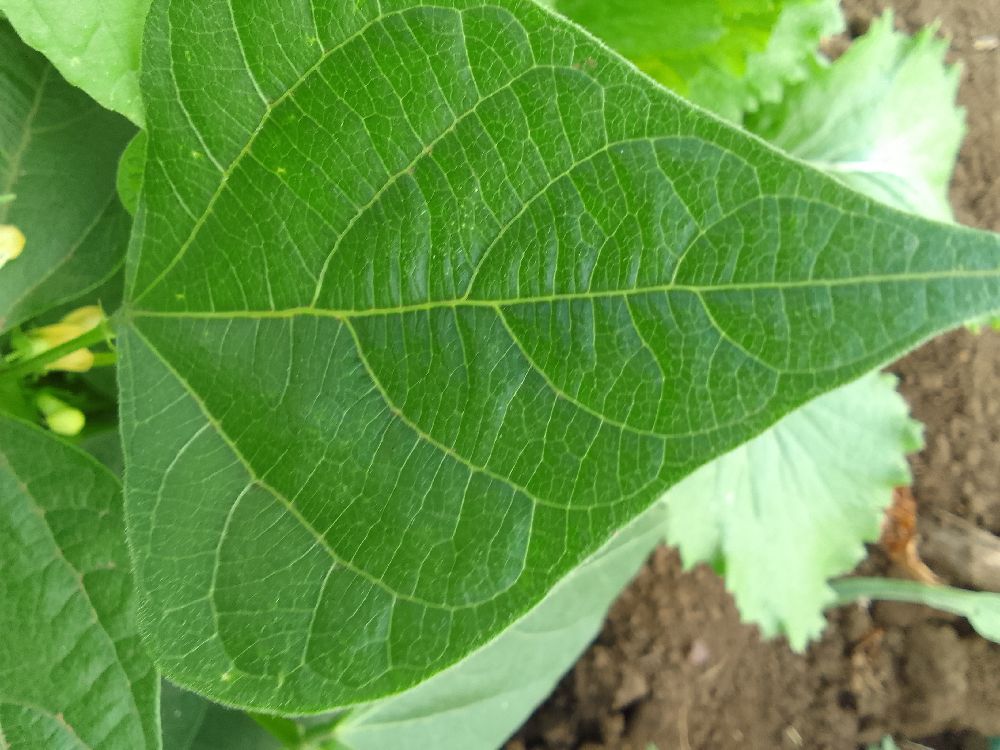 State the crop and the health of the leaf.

common bean, healthy
